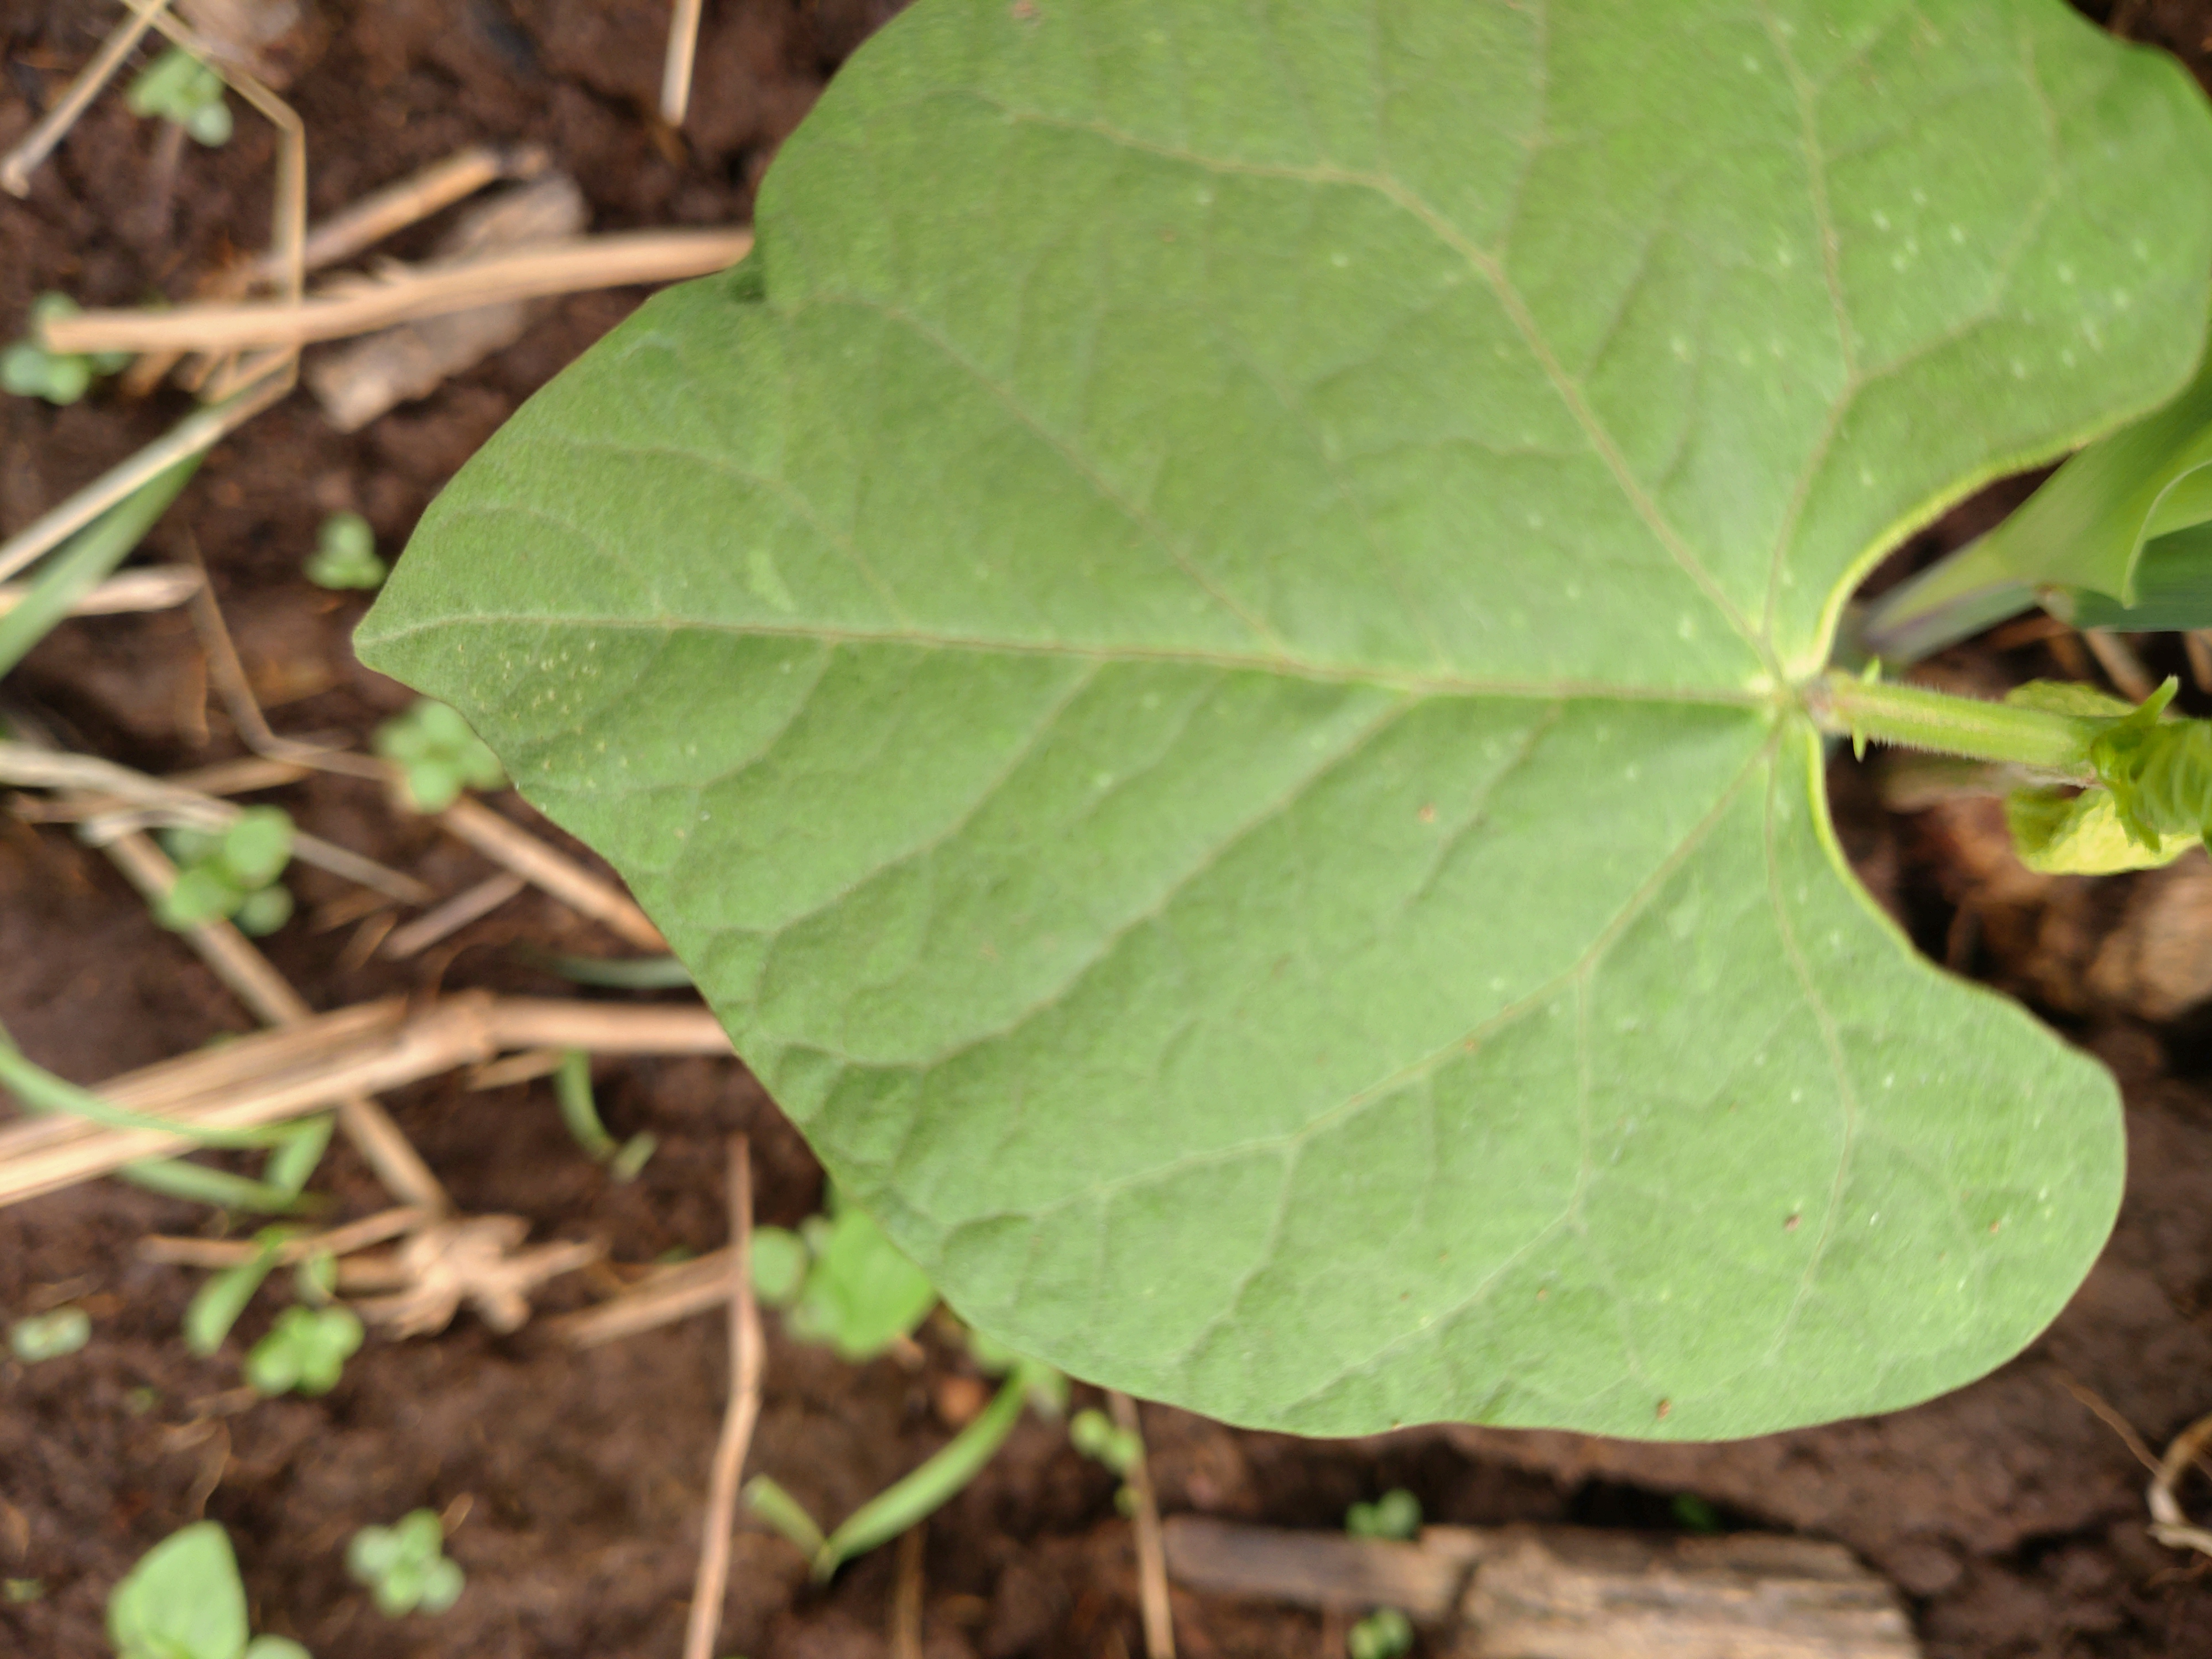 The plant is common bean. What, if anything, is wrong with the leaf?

healthy
